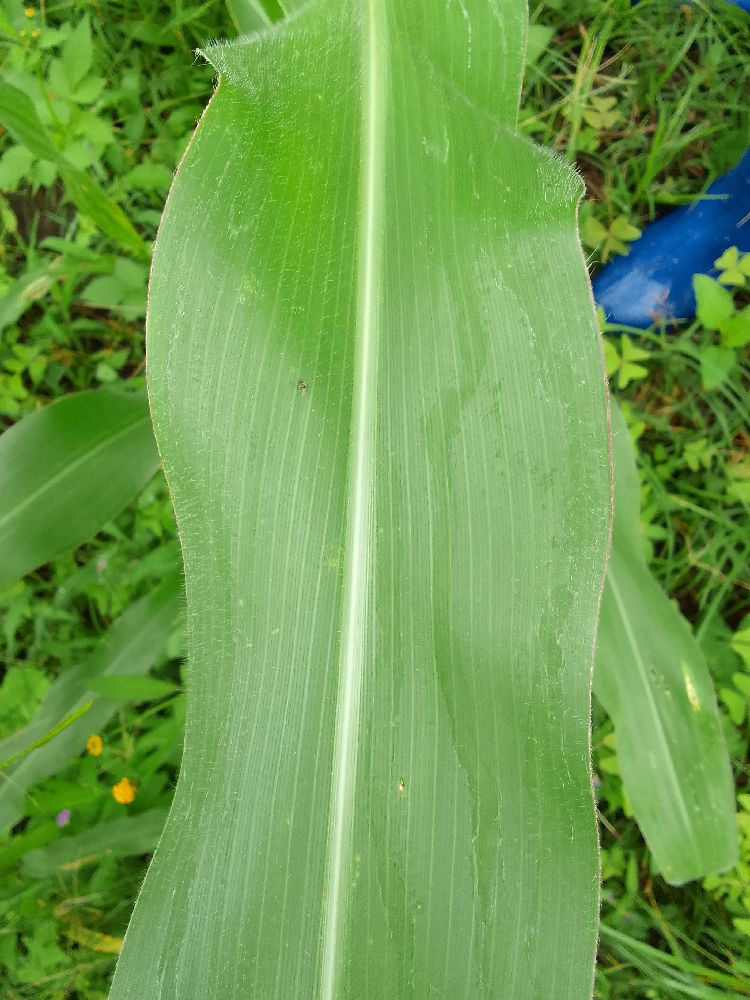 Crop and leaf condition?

maize, healthy
